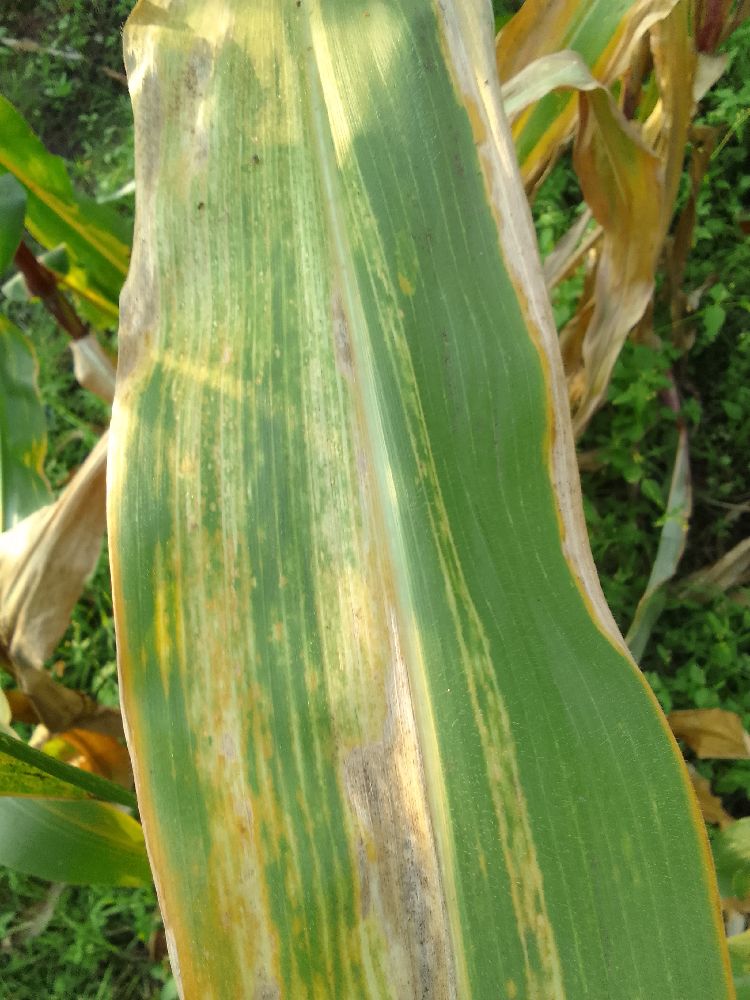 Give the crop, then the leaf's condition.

maize, maize lethal necrosis
